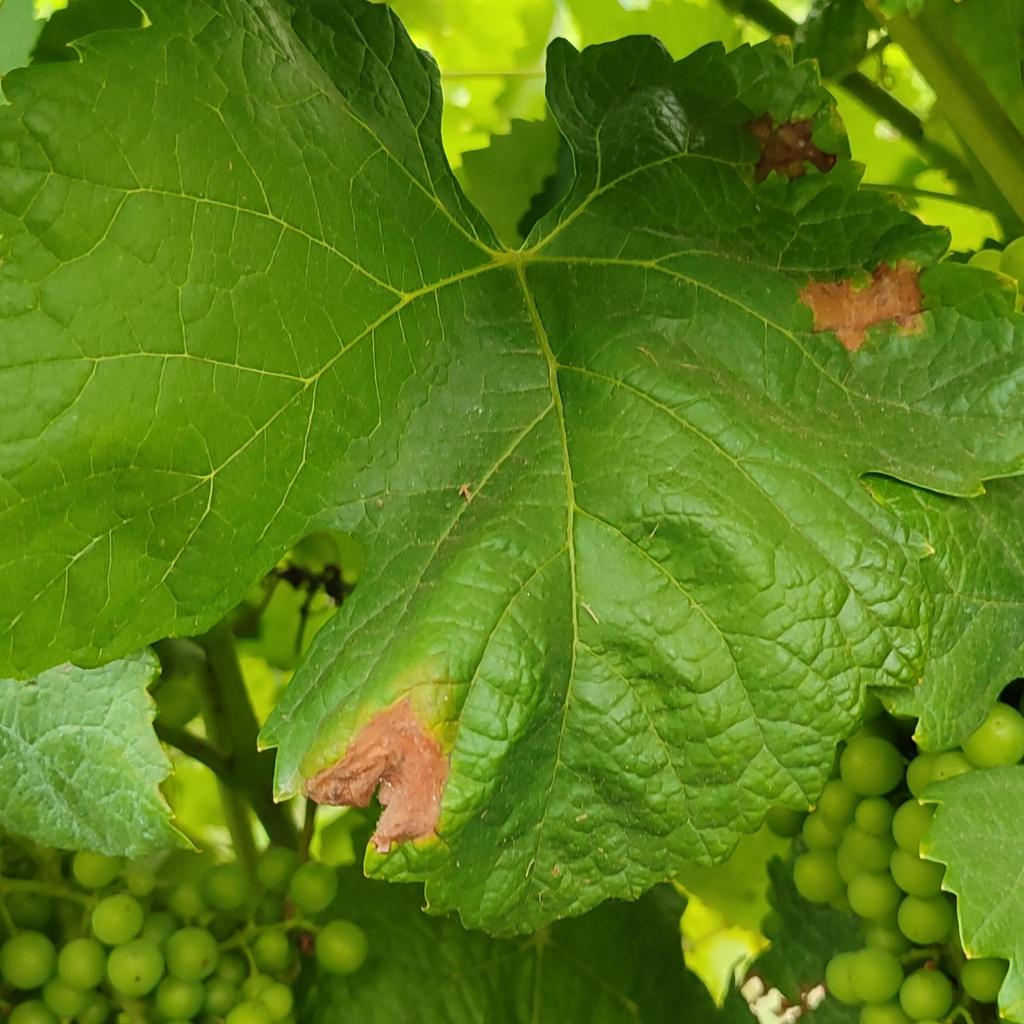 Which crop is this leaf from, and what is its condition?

grapevine, downy mildew
